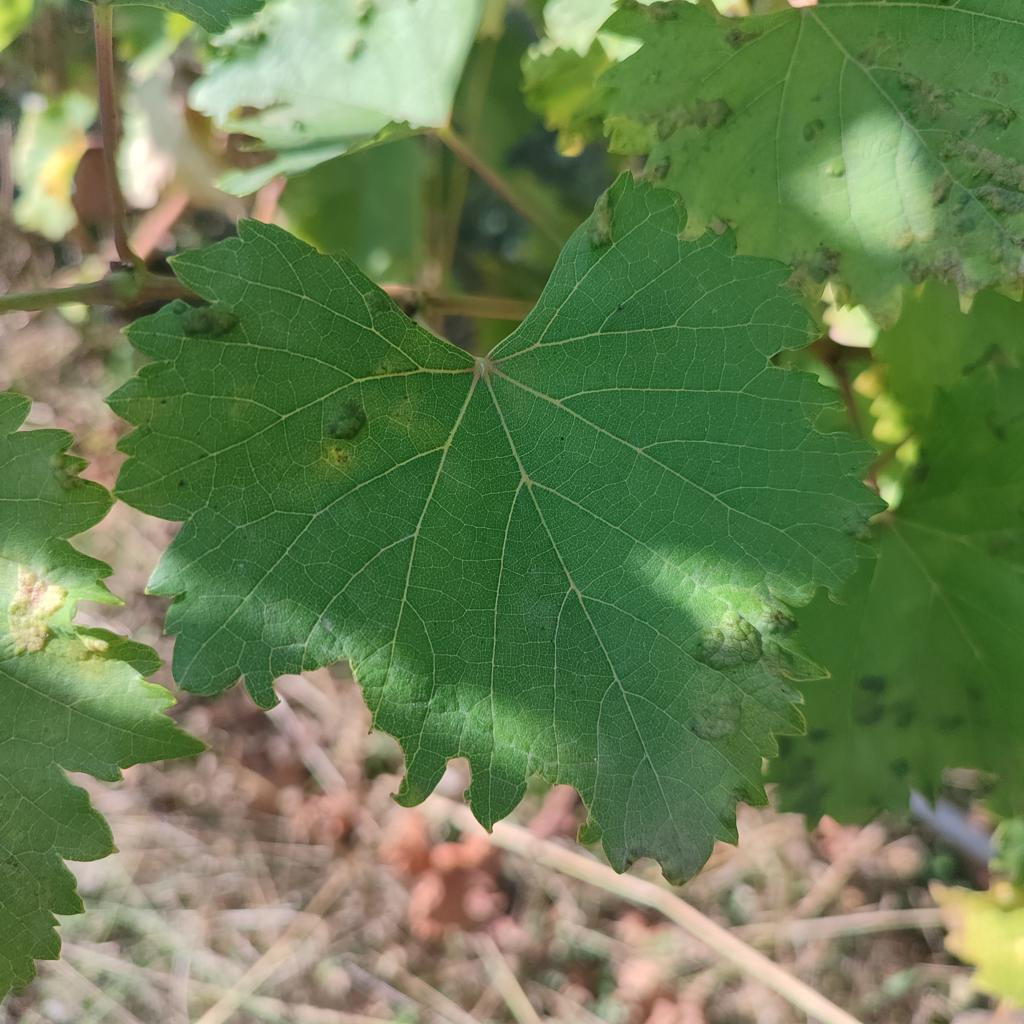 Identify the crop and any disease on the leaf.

grapevine, erineum mite
